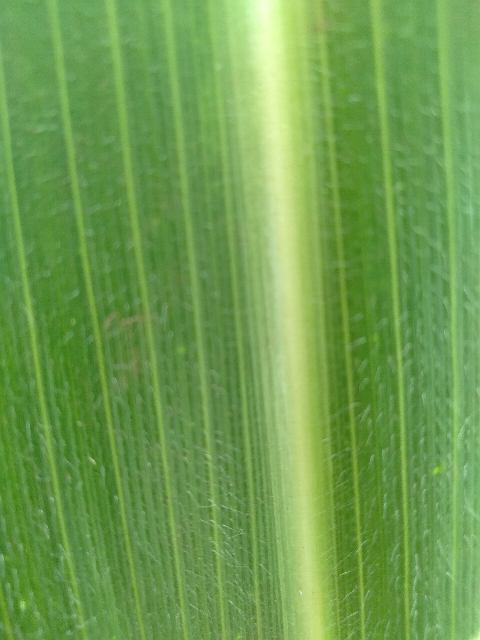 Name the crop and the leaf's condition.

maize, healthy
